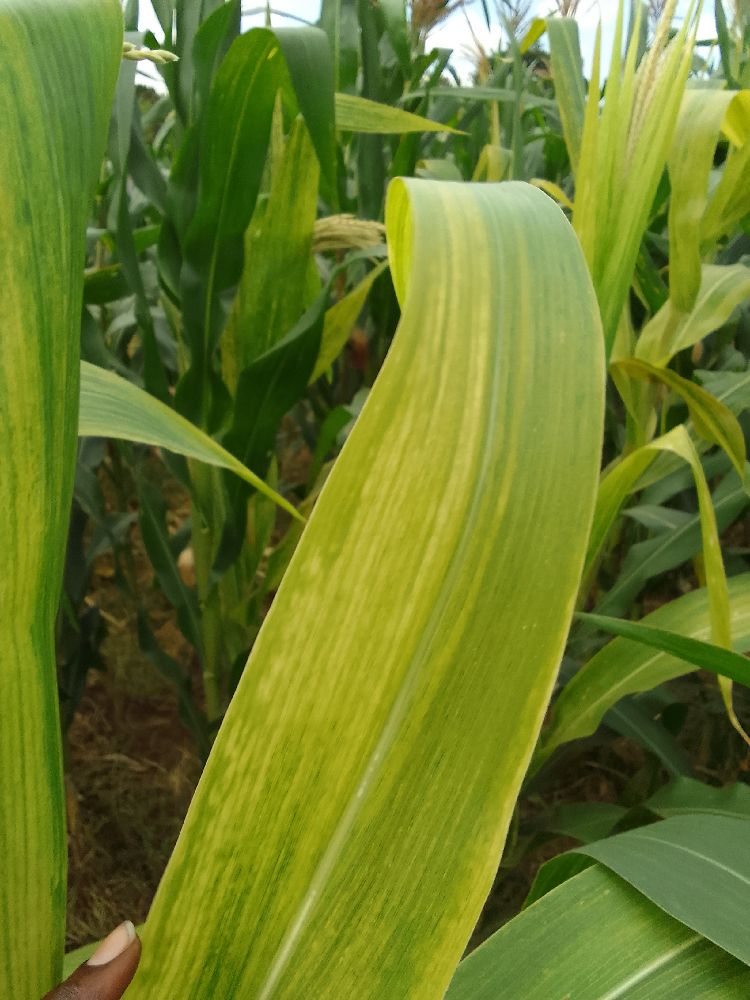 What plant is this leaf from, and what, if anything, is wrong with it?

maize, maize lethal necrosis
